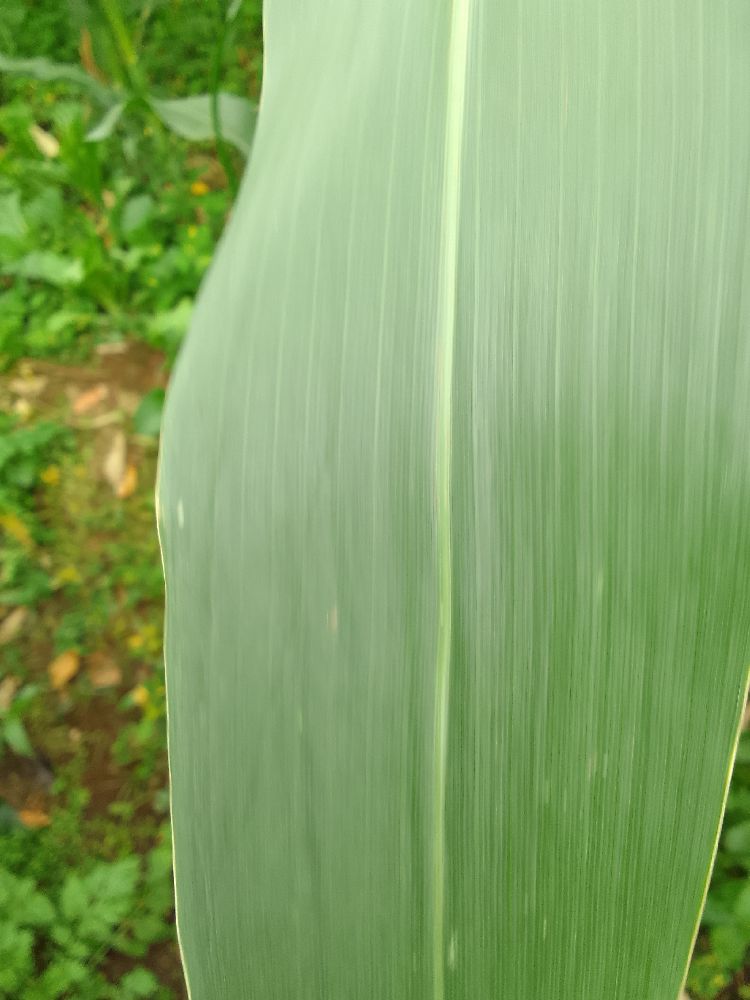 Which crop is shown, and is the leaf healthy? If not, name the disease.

maize, healthy
